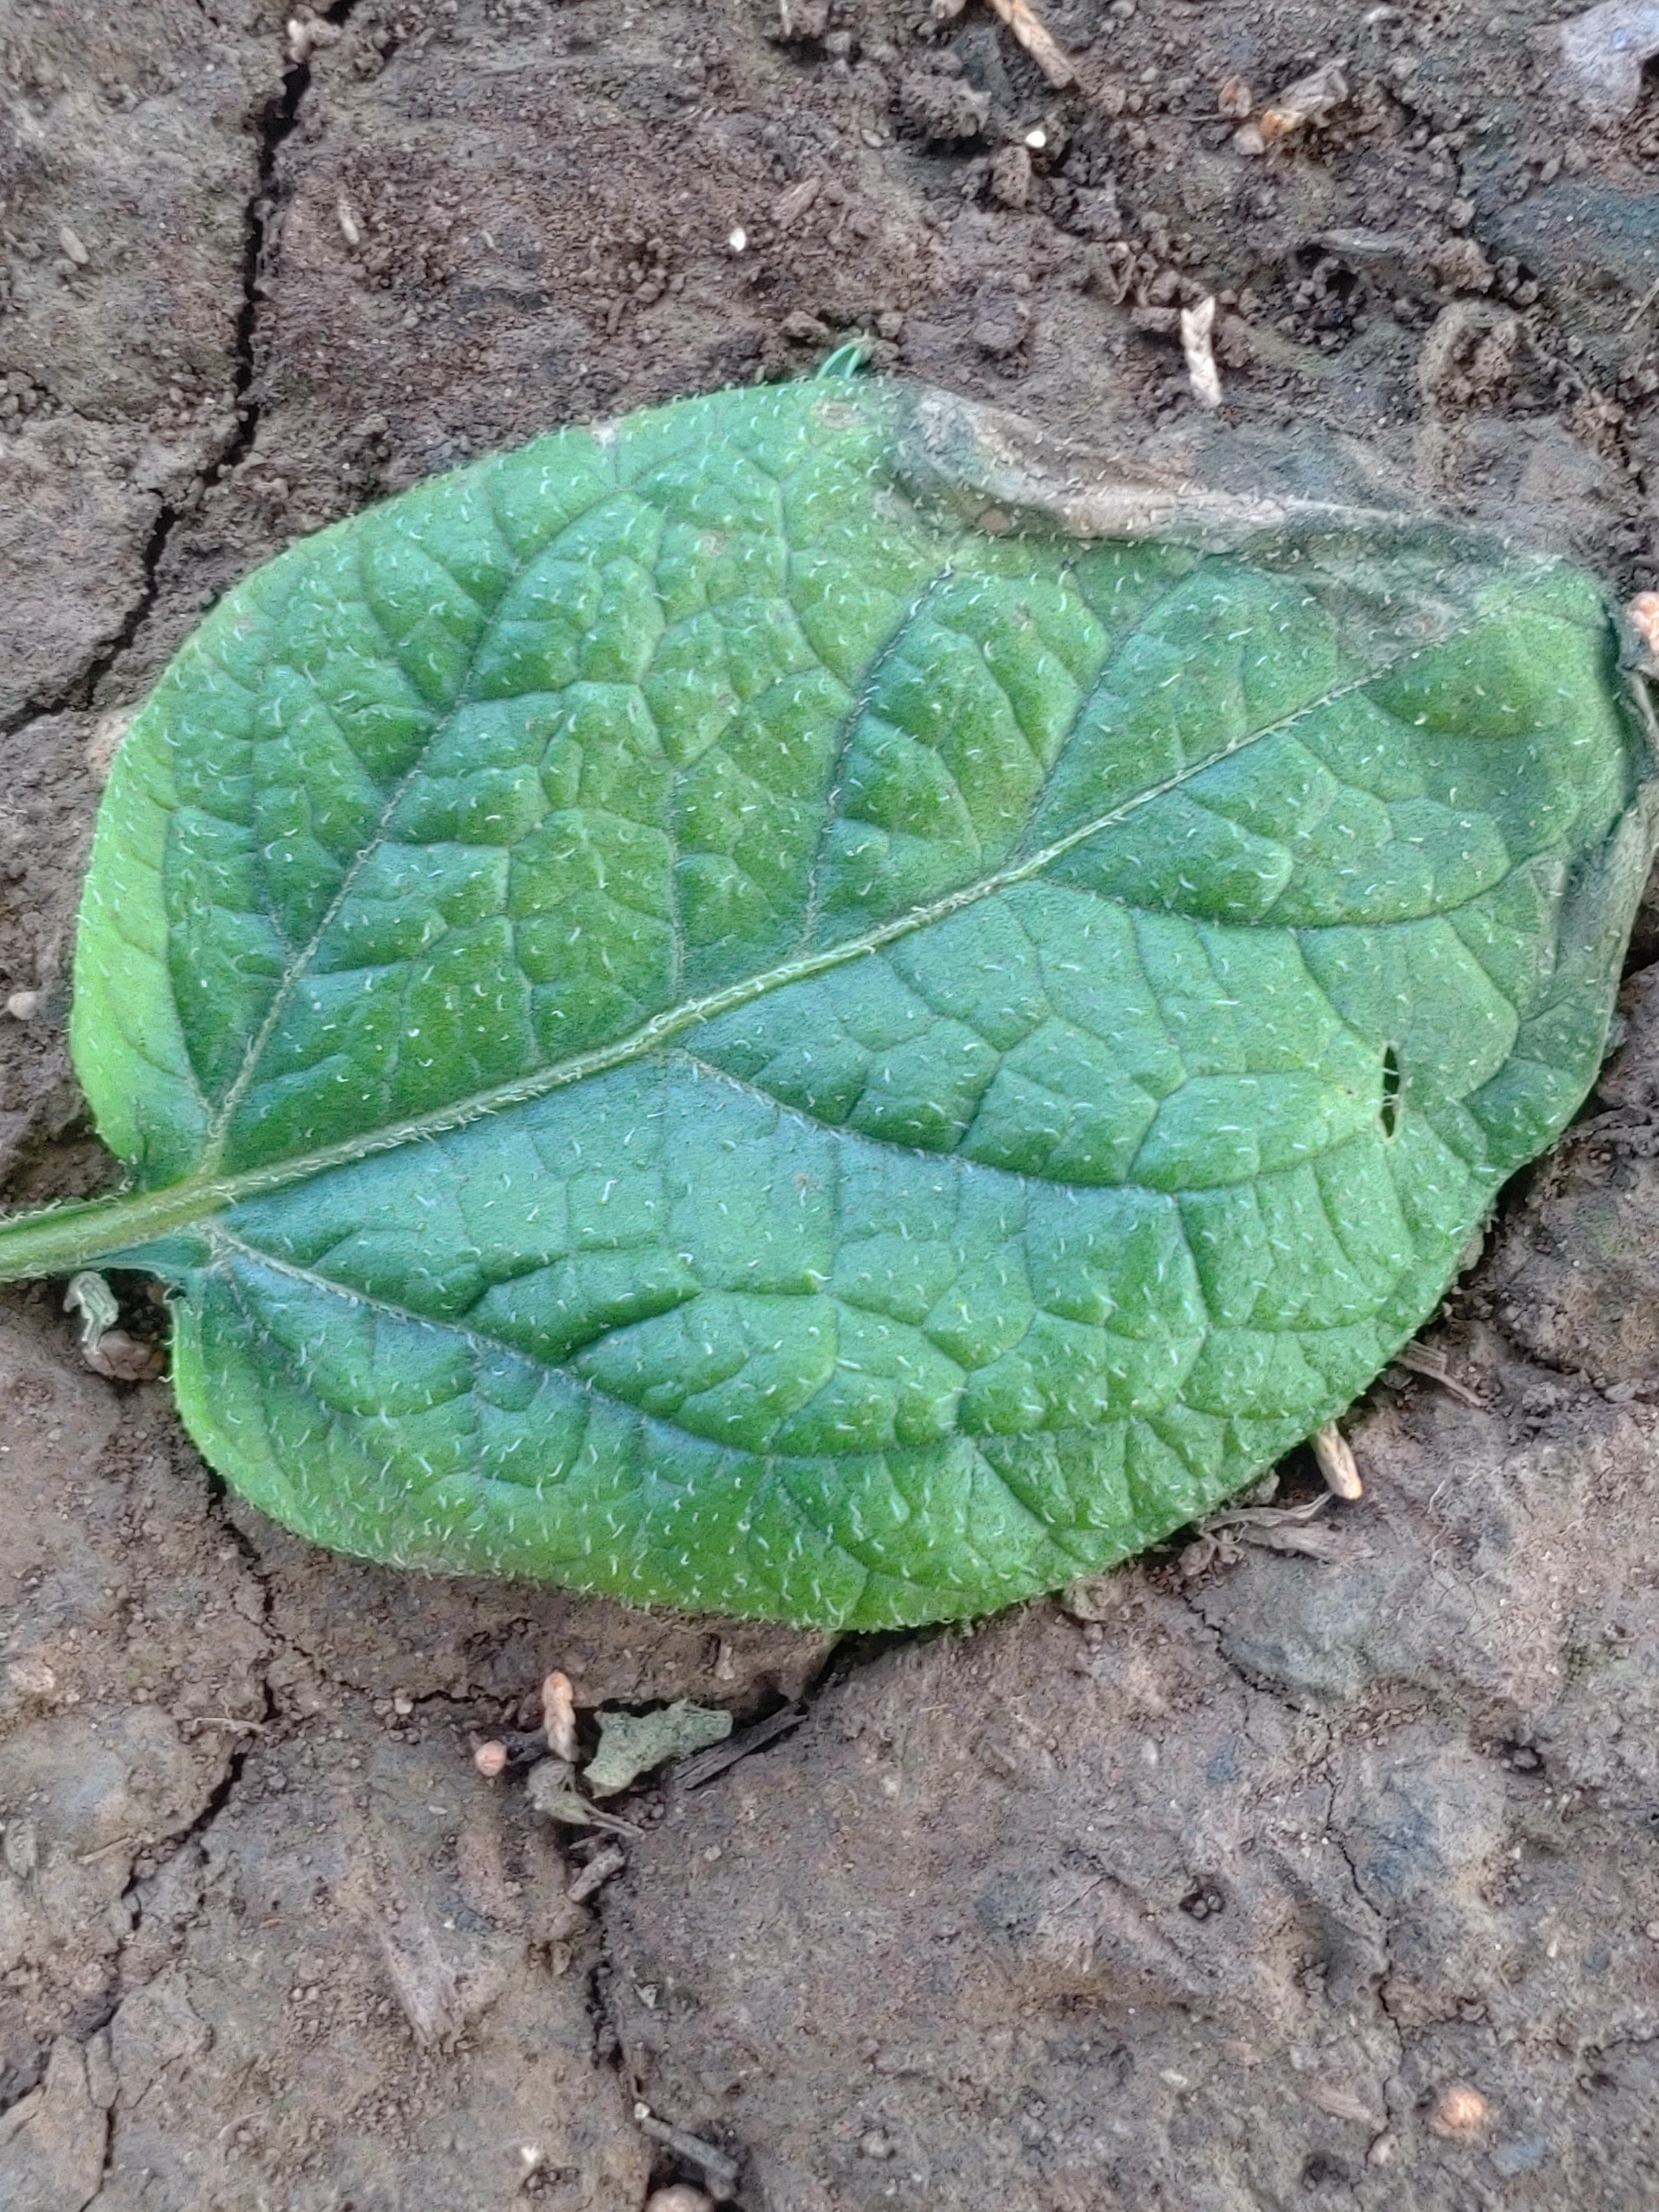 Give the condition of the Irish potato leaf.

early blight
